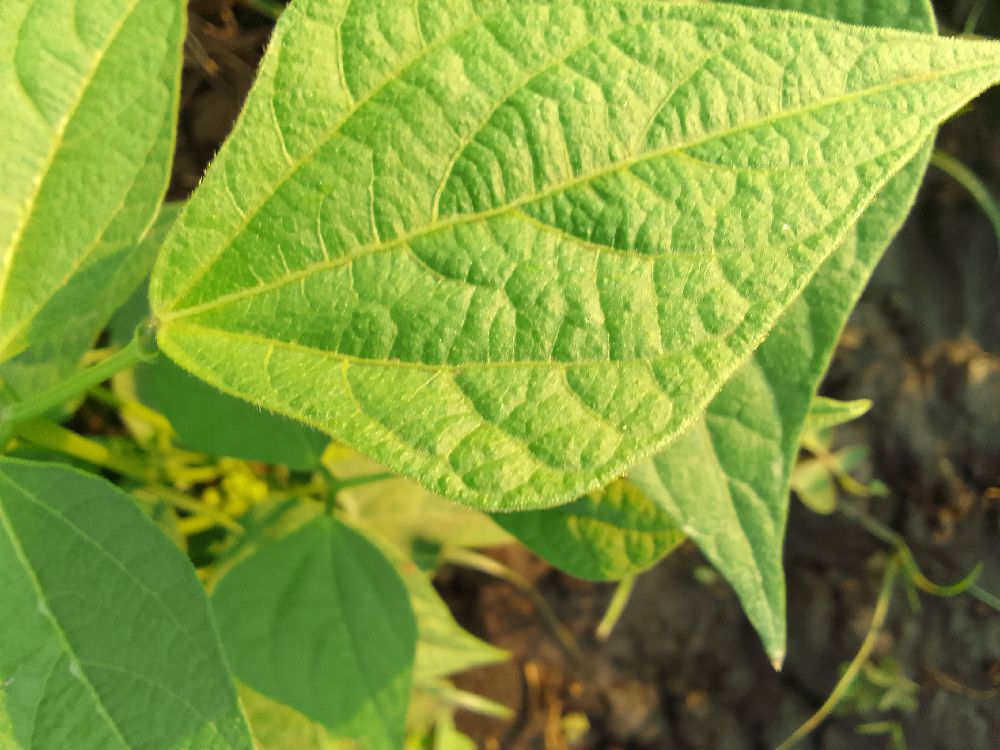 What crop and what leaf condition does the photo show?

common bean, healthy
